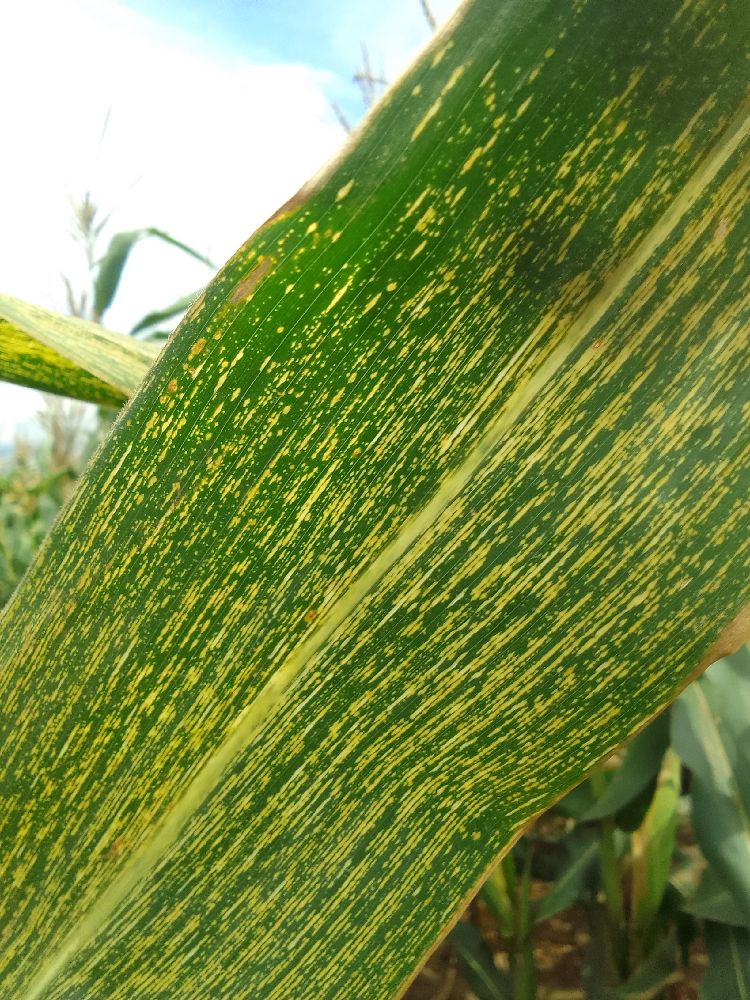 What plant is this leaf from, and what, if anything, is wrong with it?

maize, maize streak virus
